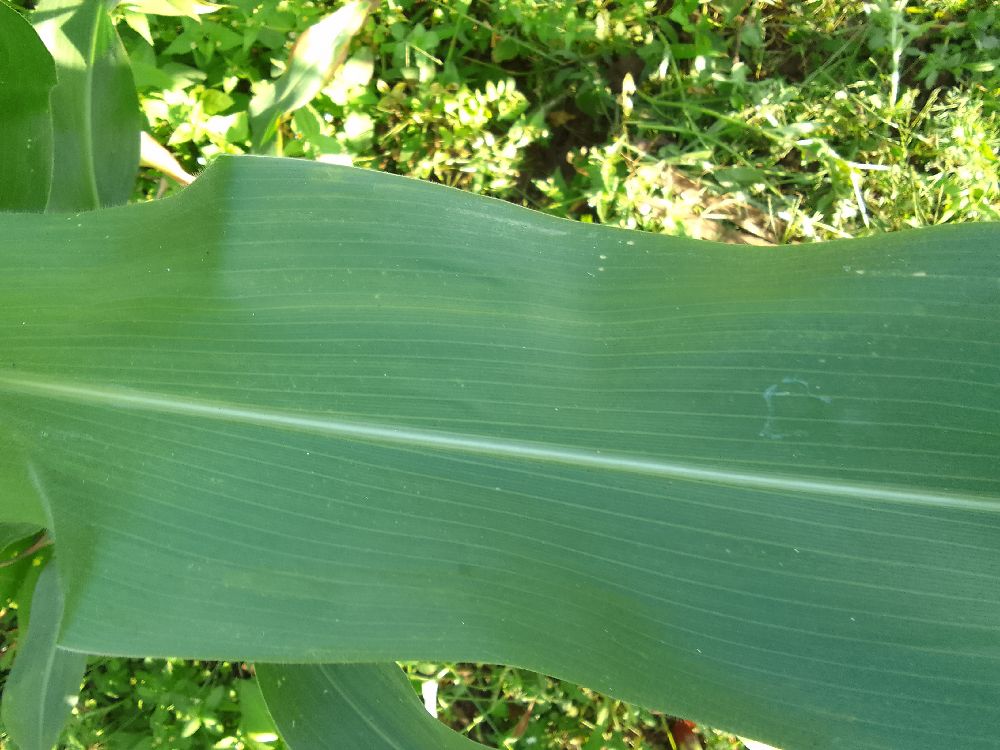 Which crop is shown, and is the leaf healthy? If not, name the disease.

maize, healthy
